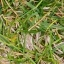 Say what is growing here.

grass
